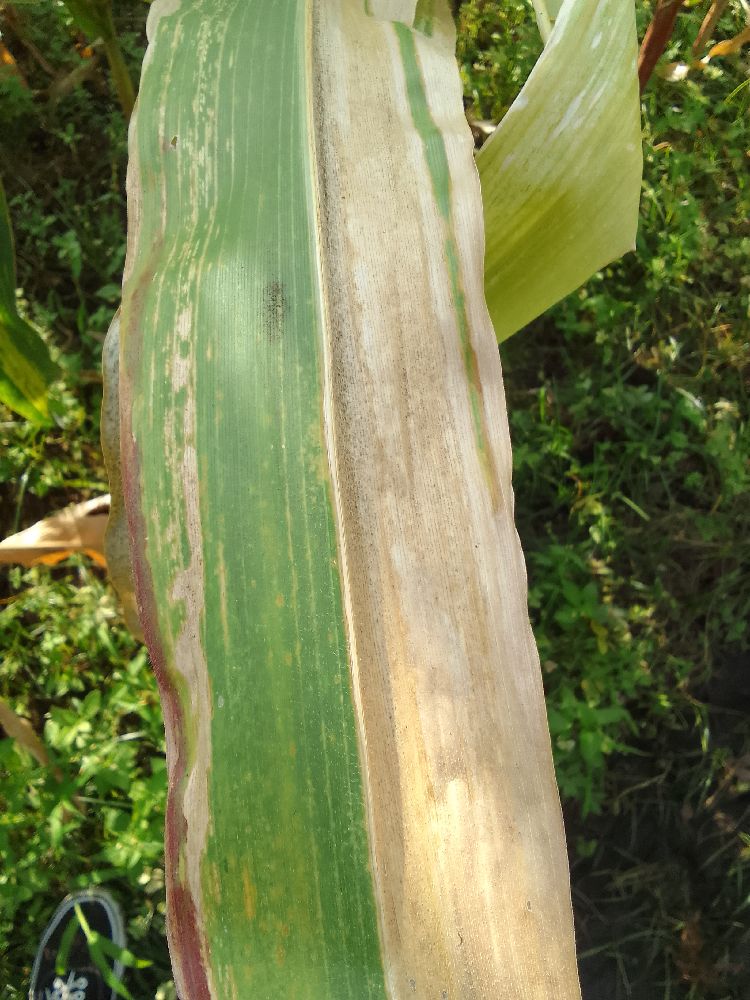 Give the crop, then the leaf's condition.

maize, maize lethal necrosis
